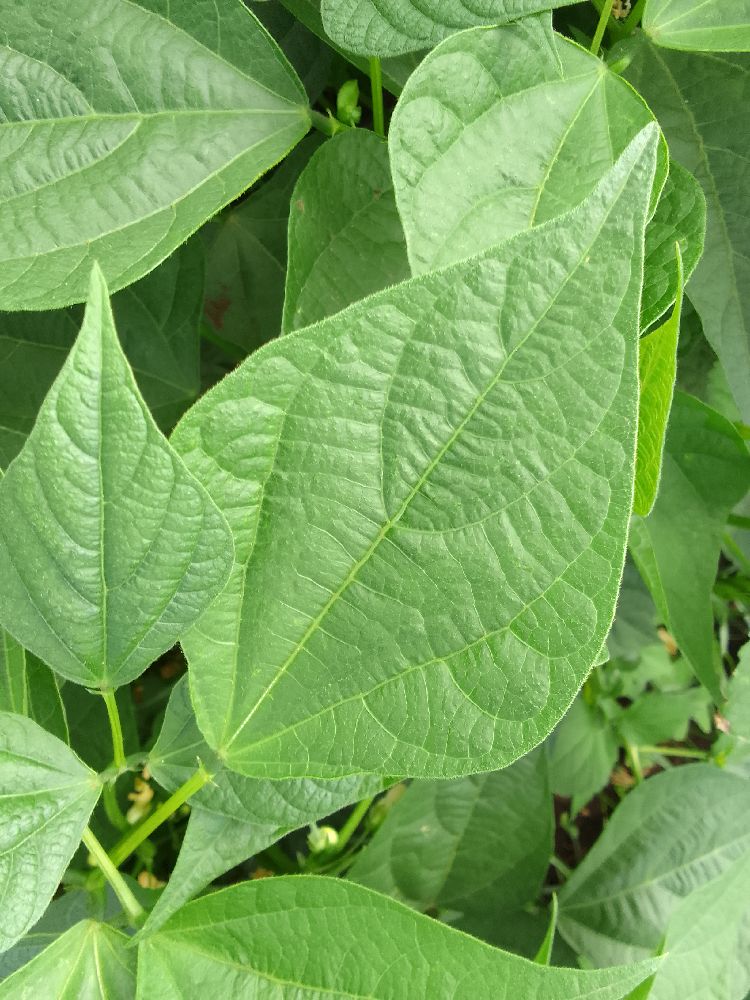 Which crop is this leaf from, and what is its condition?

common bean, healthy
